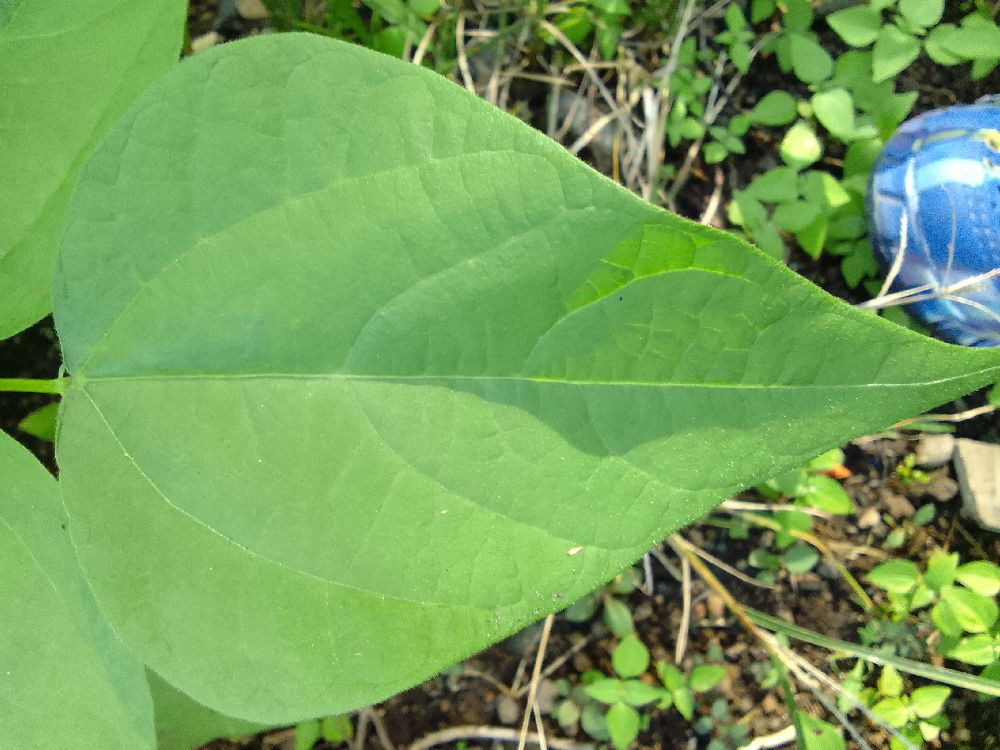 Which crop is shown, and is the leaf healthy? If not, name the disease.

common bean, healthy
